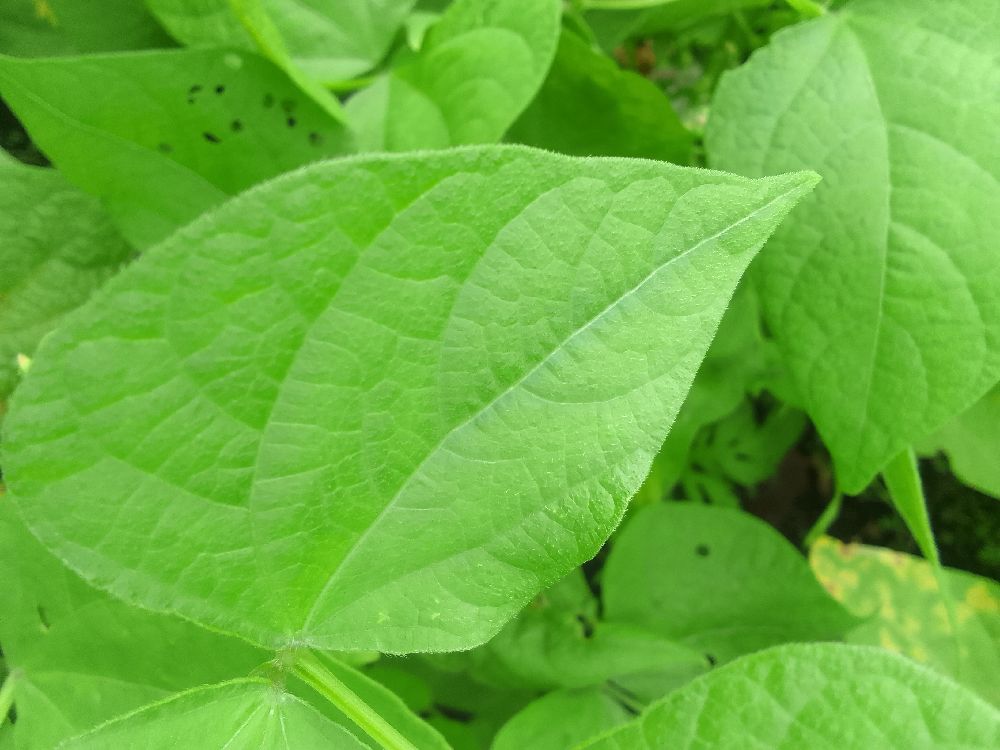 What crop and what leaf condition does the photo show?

common bean, healthy
